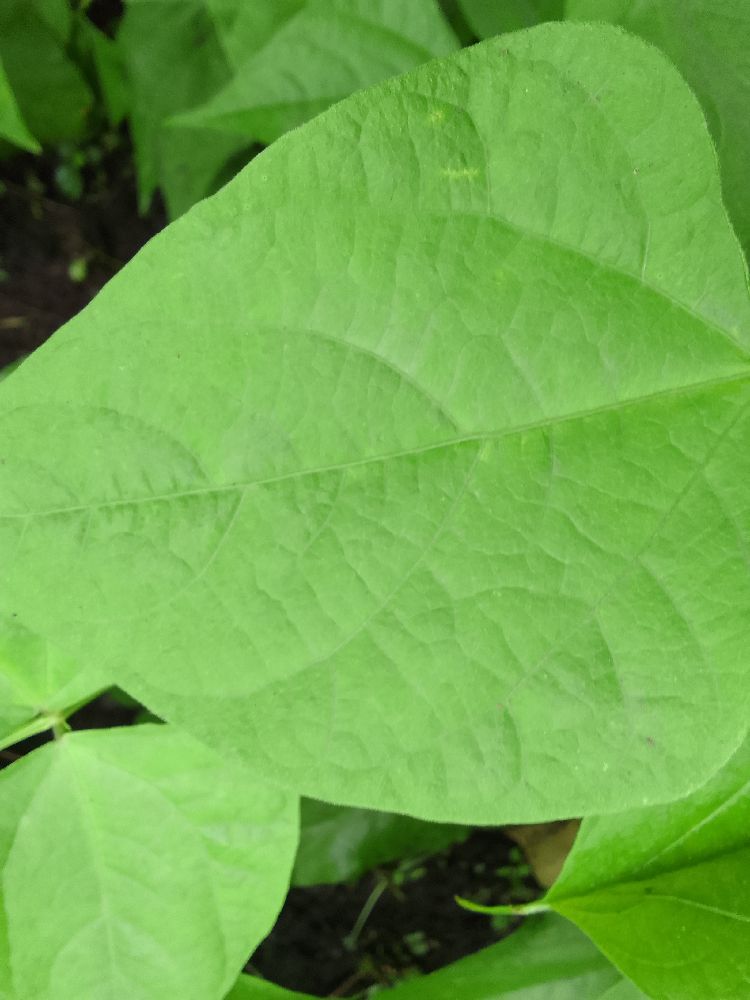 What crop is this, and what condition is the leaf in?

common bean, healthy
